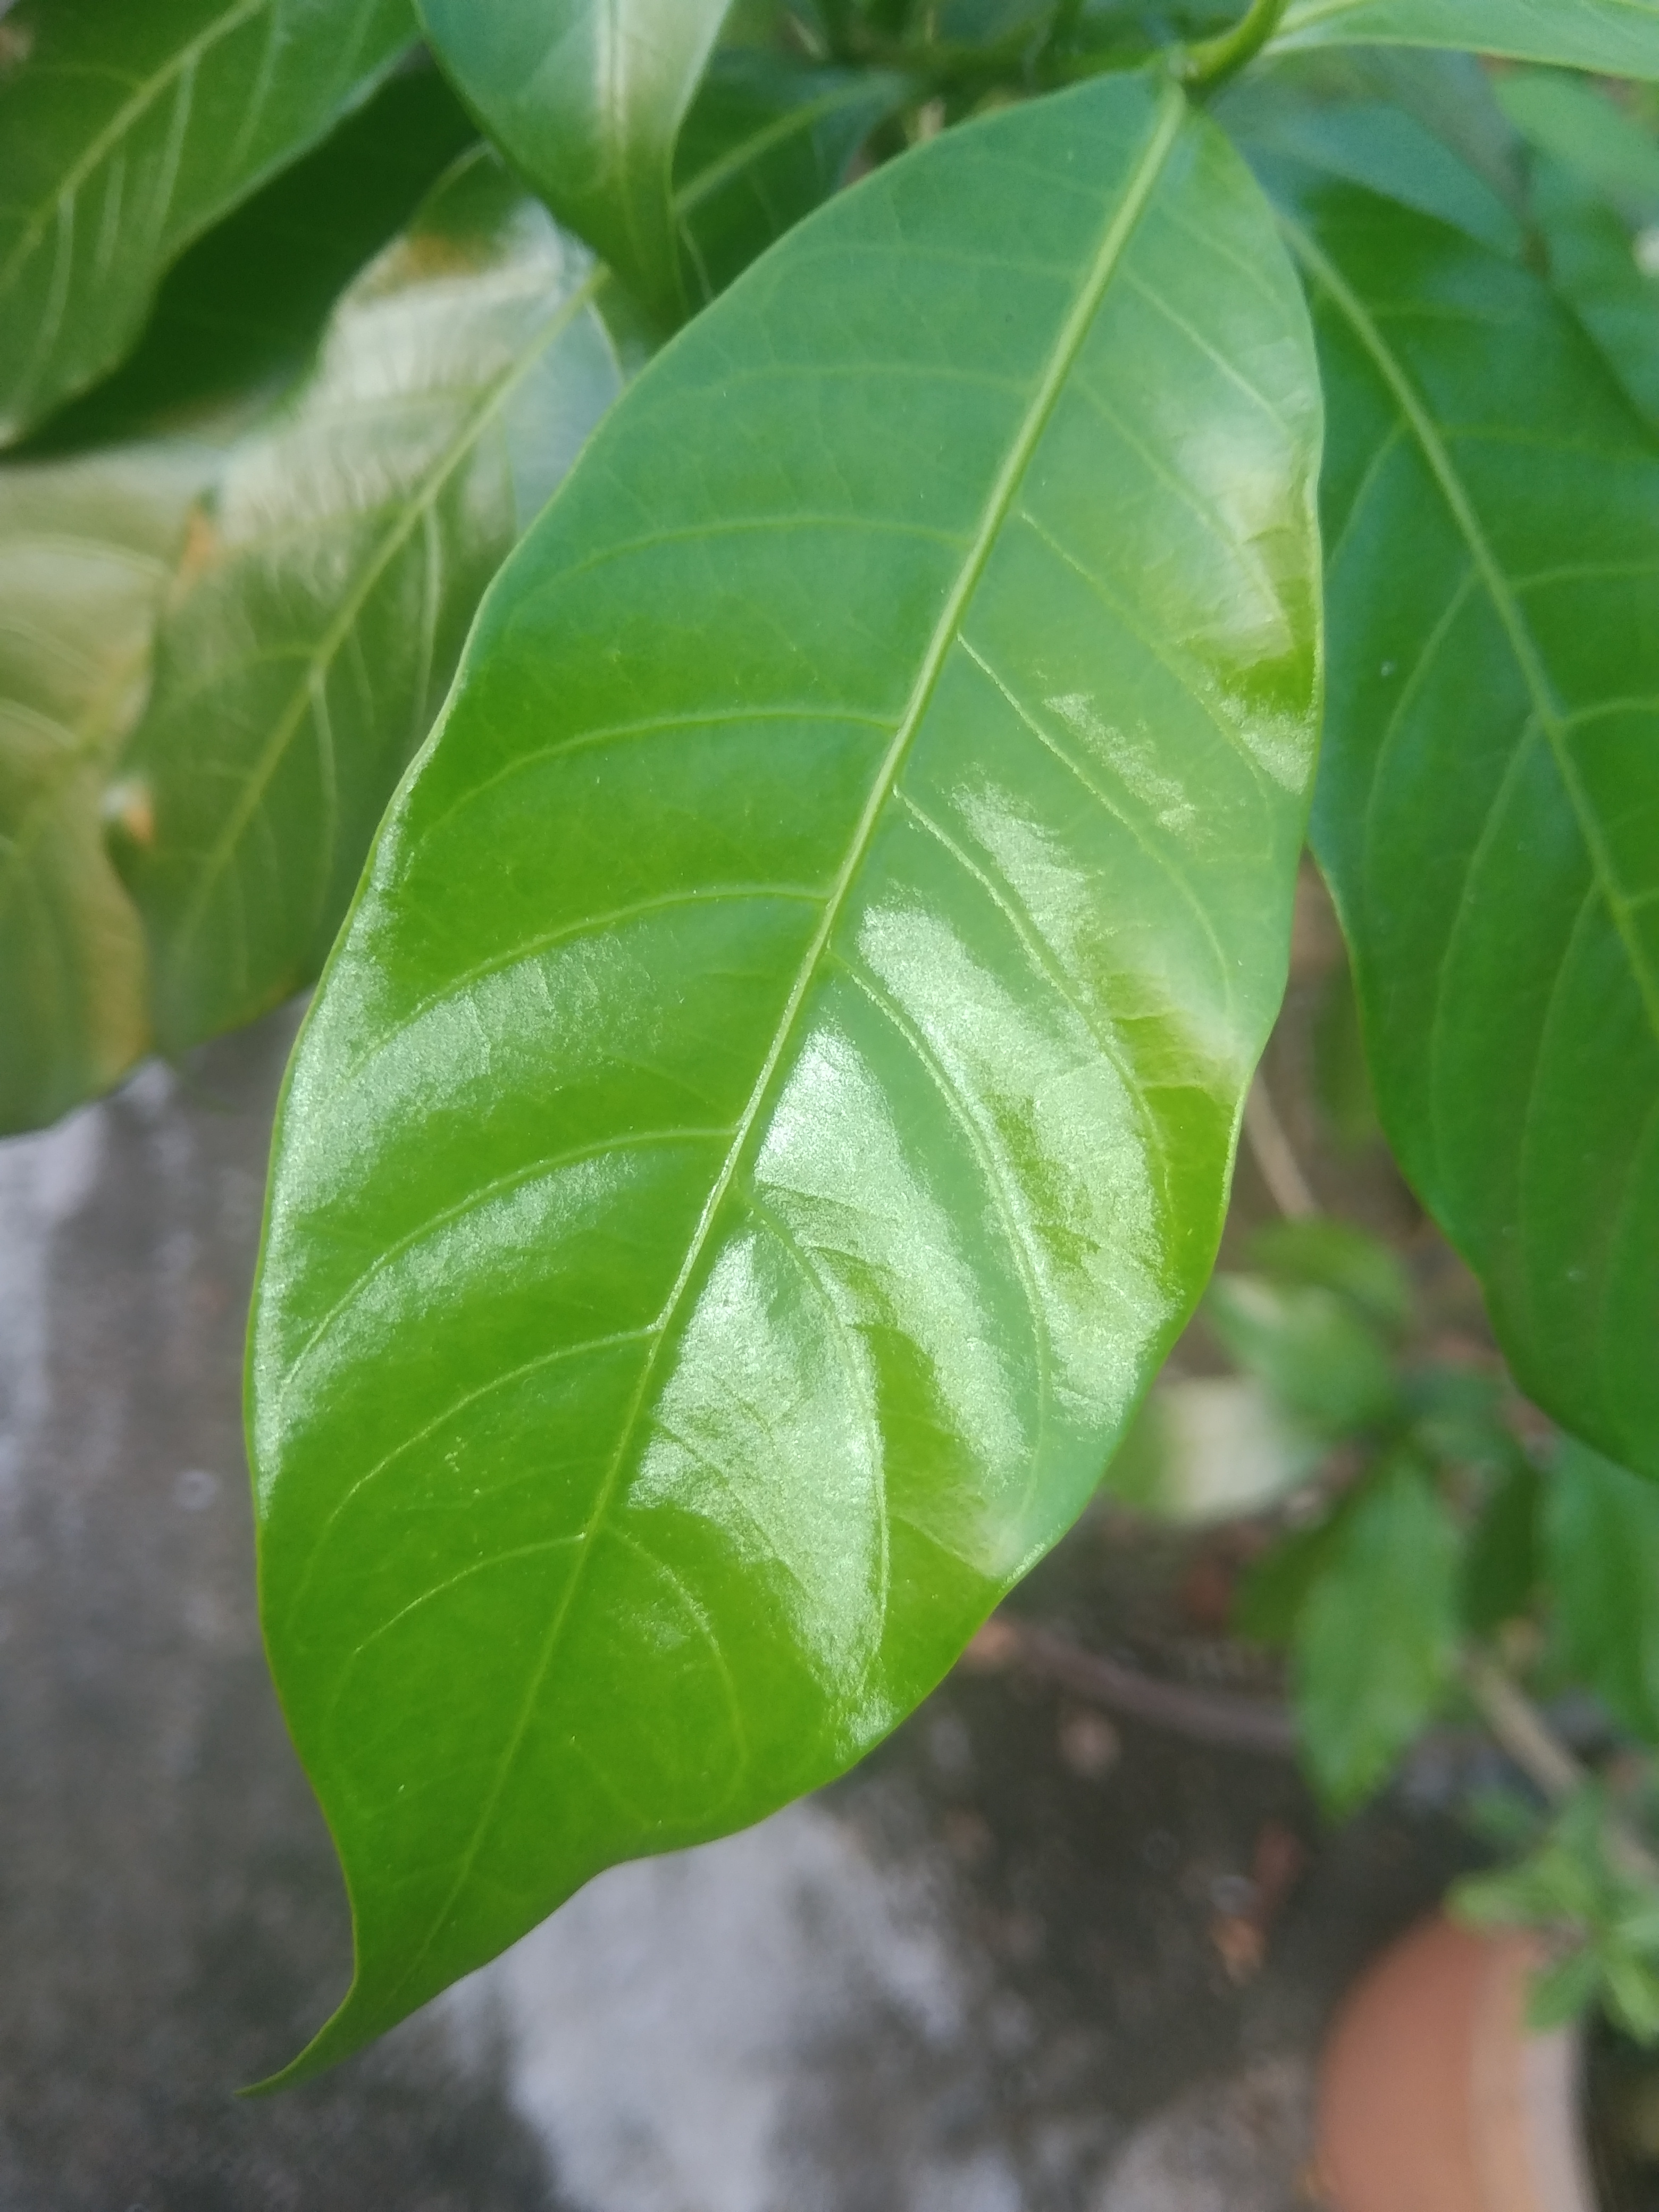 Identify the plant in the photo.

togor
